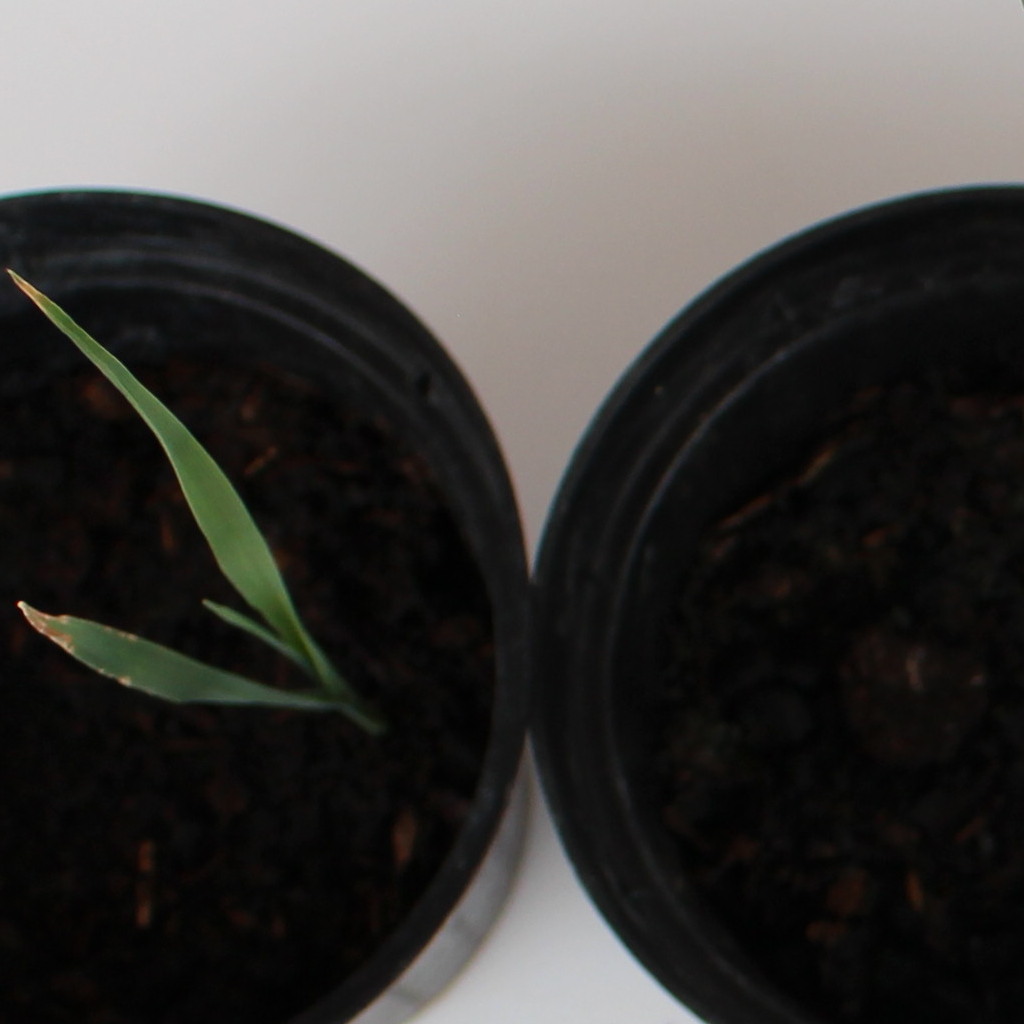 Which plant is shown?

Avena sterilis
